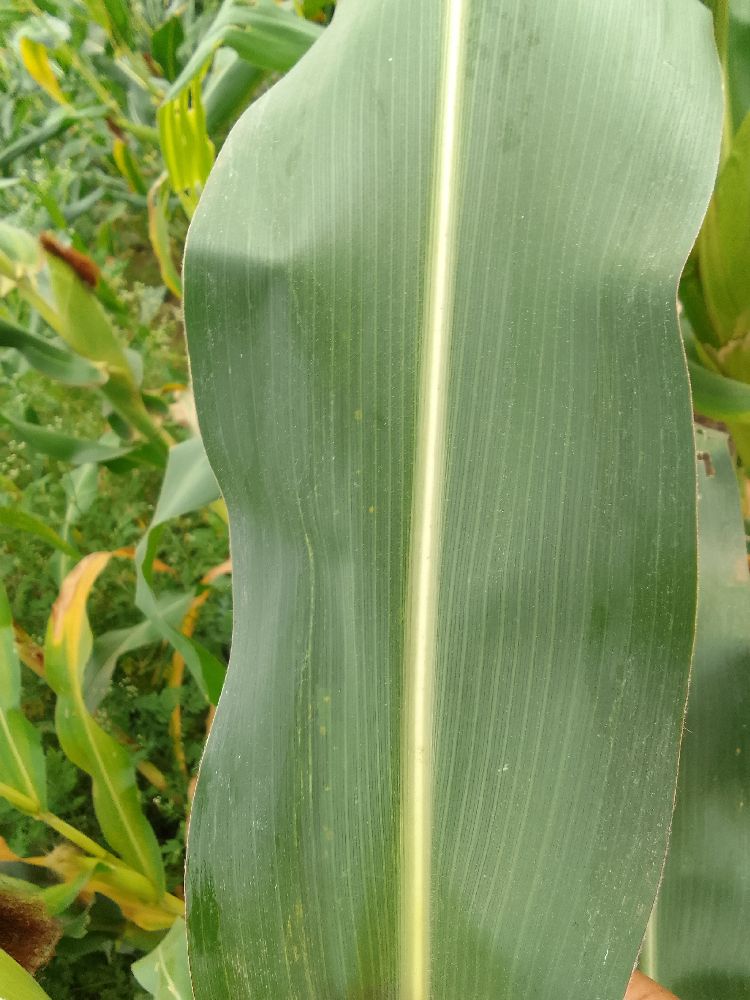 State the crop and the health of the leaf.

maize, healthy
